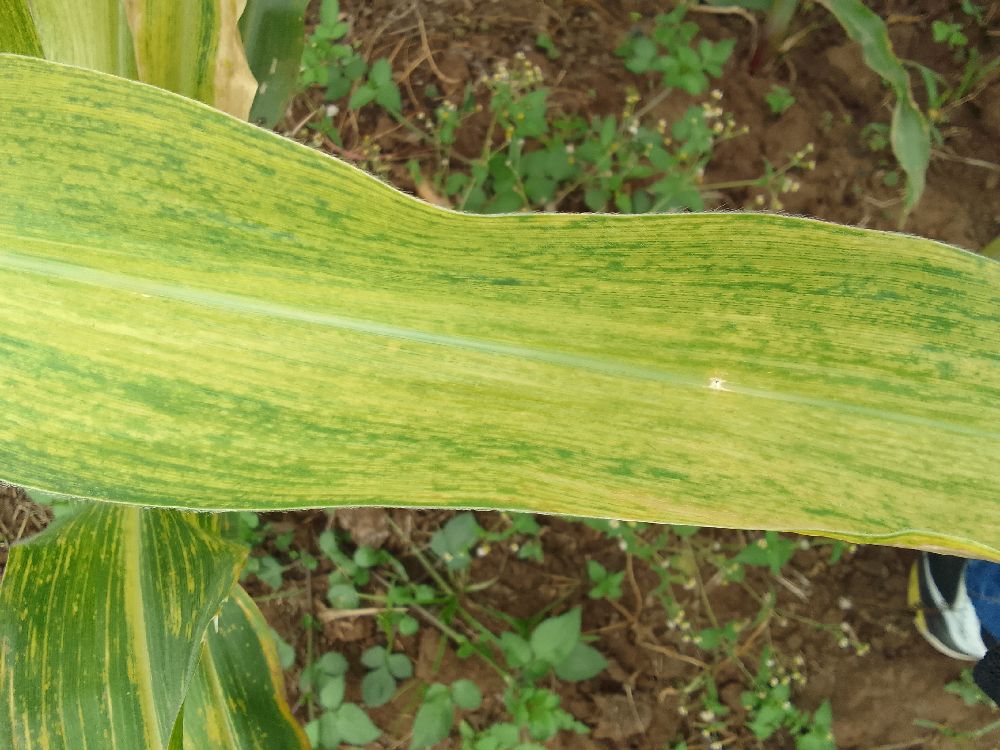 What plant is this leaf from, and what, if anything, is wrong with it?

maize, maize lethal necrosis
